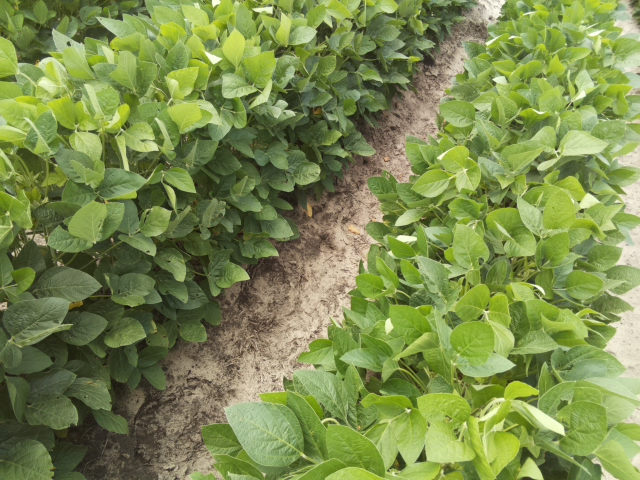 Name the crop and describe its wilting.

soybean, leaflets folding inward at secondary pulvinus with no turgor loss in leaflets or petioles
